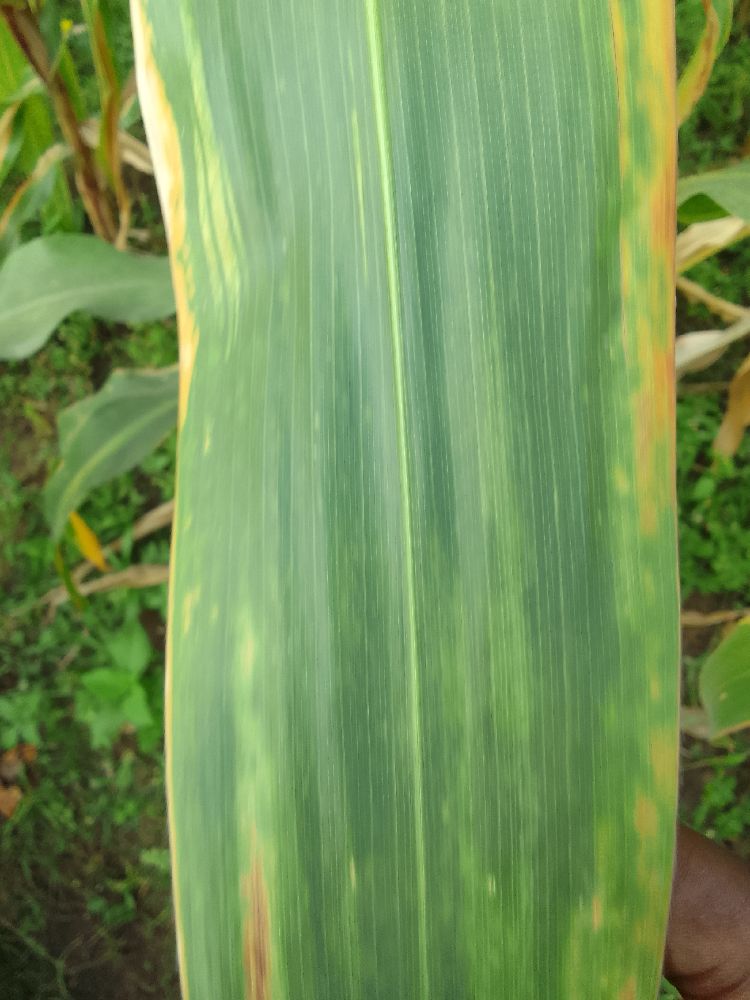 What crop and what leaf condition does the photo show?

maize, maize lethal necrosis
